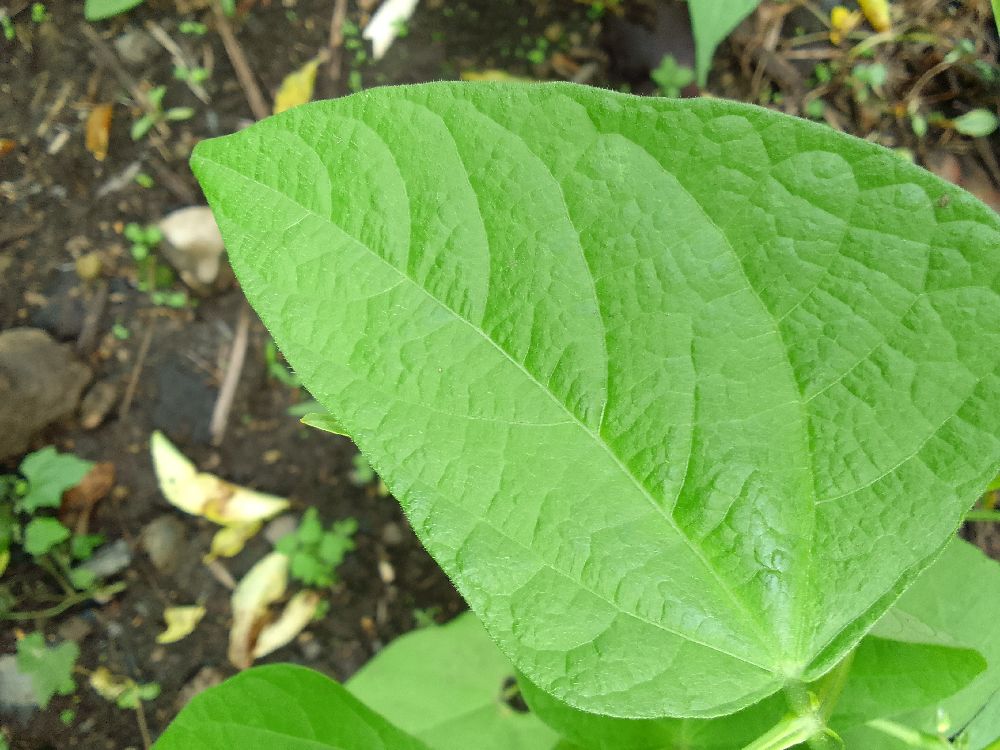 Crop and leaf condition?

common bean, healthy
